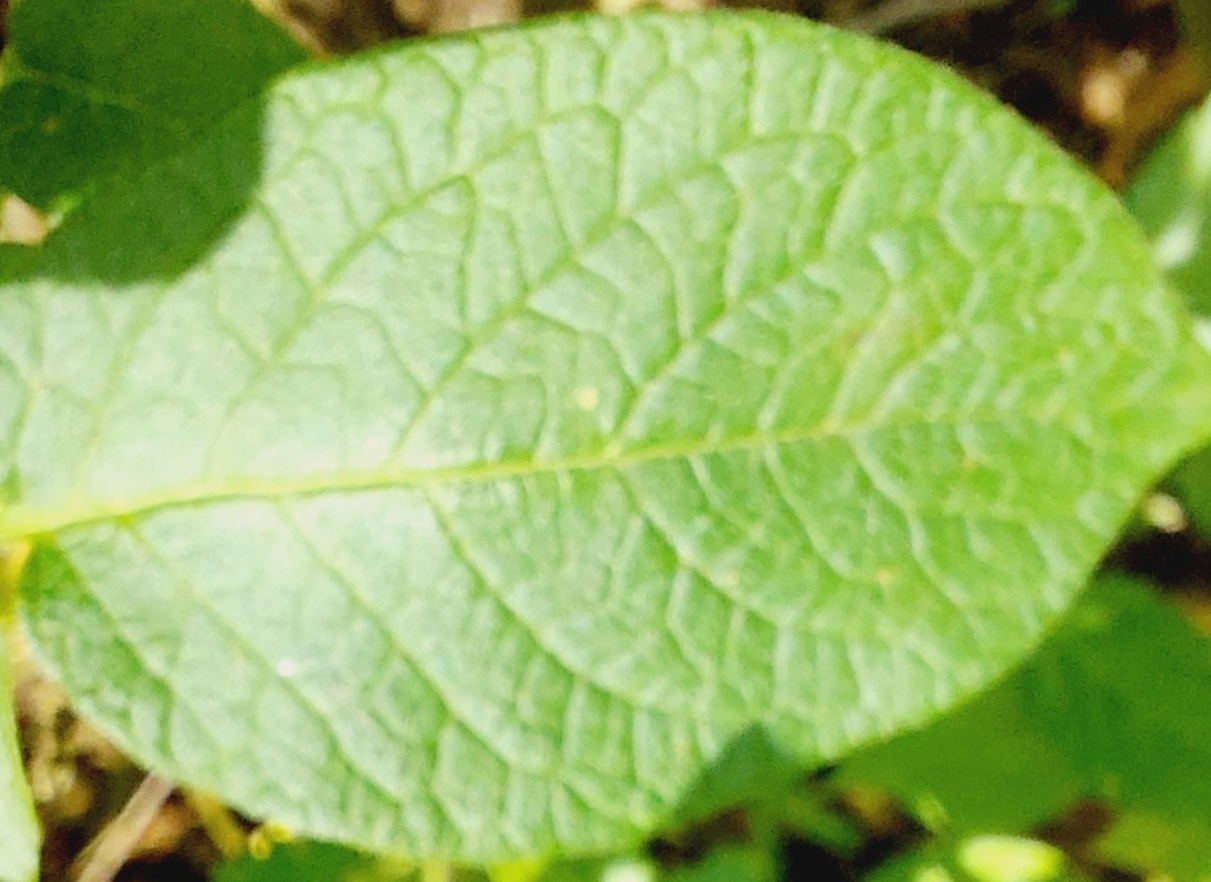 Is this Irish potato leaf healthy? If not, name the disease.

healthy
